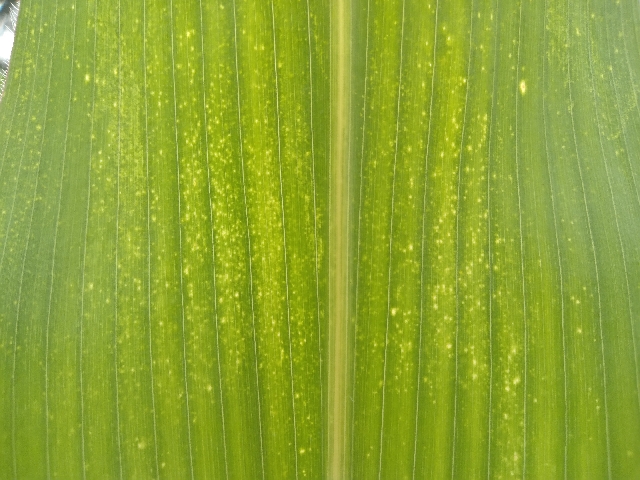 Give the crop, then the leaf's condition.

maize, maize lethal necrosis
